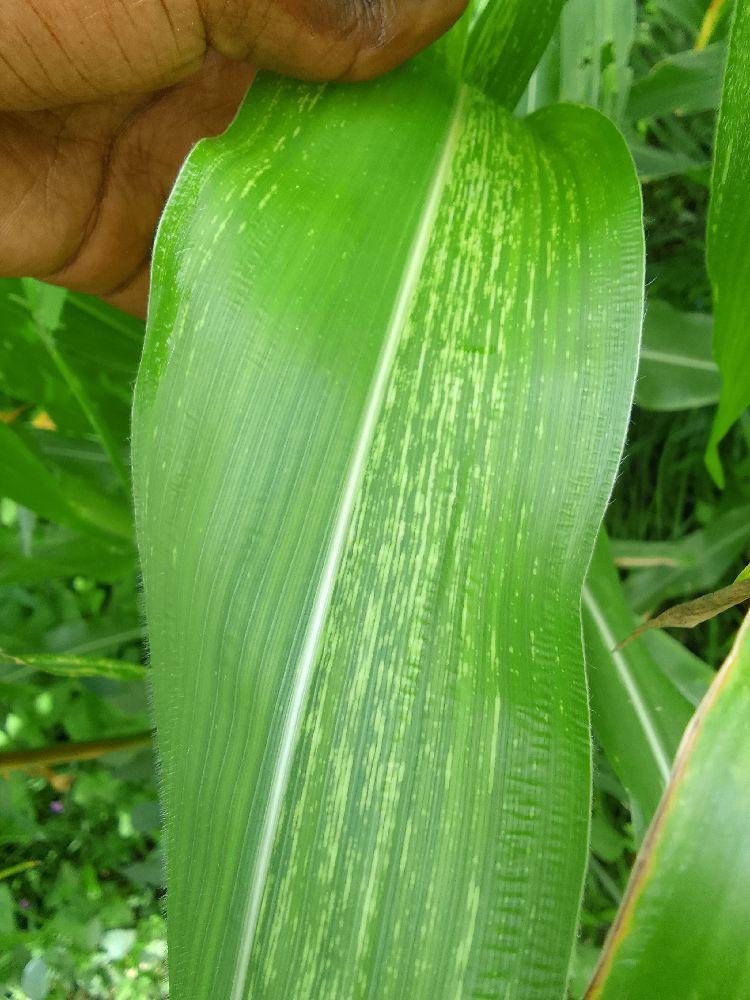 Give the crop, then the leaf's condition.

maize, maize streak virus
